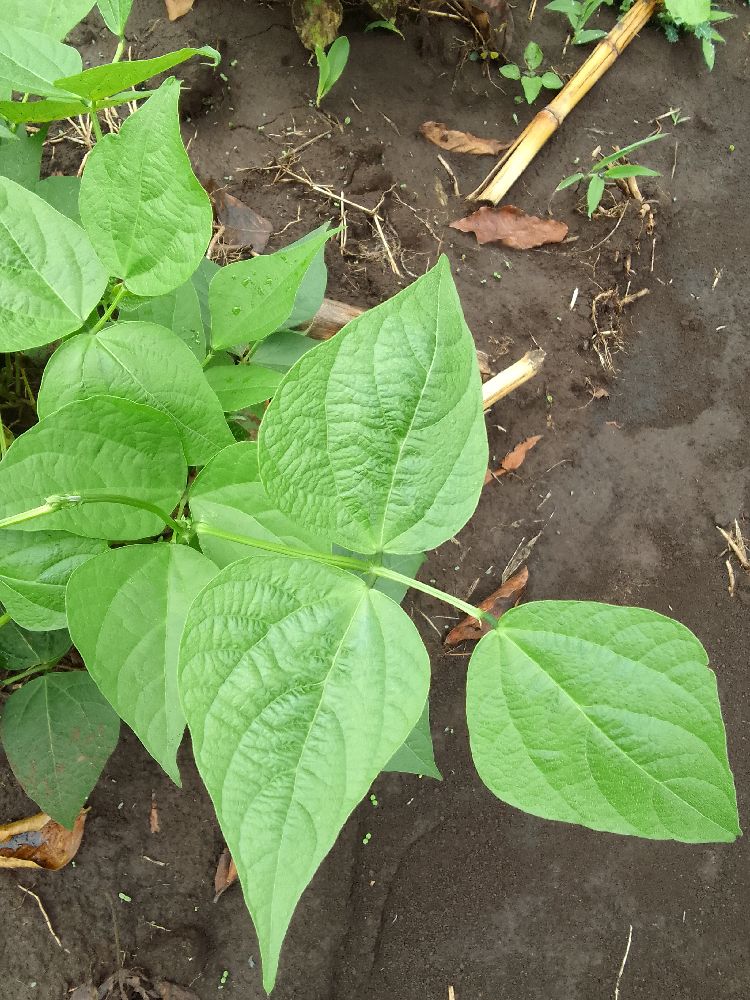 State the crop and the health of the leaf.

common bean, healthy
